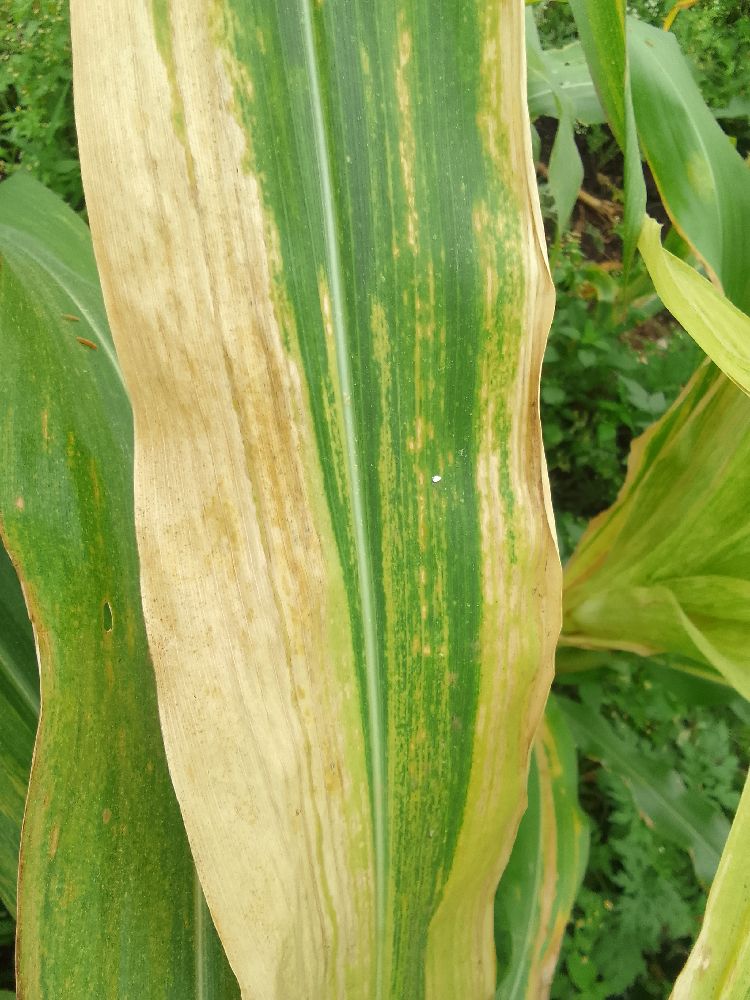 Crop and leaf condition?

maize, maize lethal necrosis
